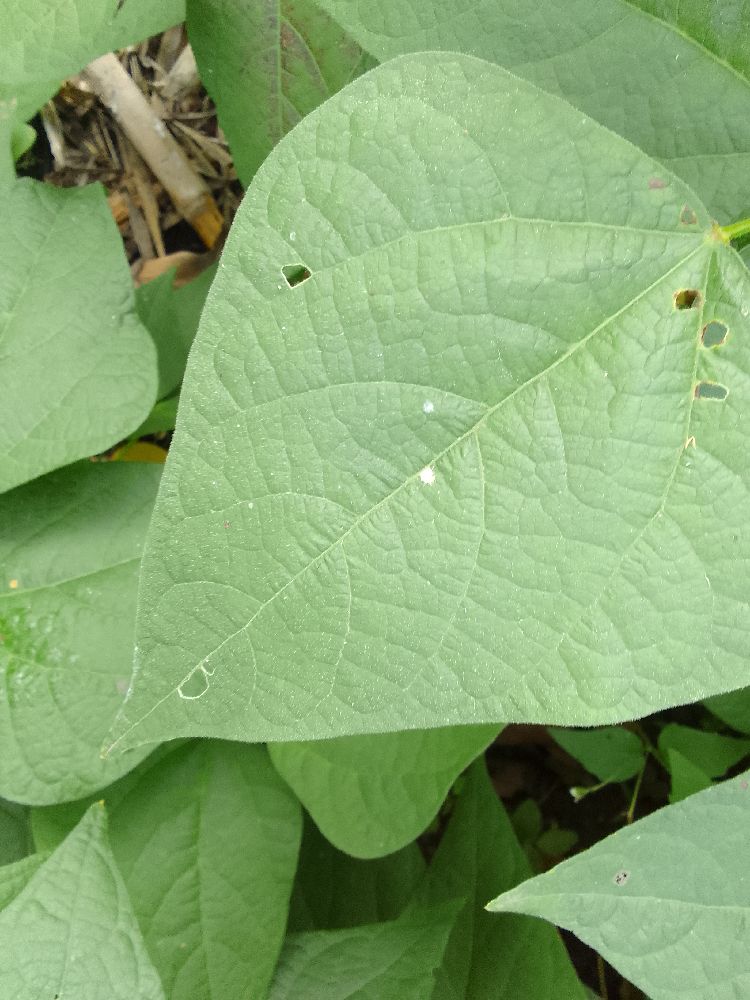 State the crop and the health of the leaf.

common bean, healthy
